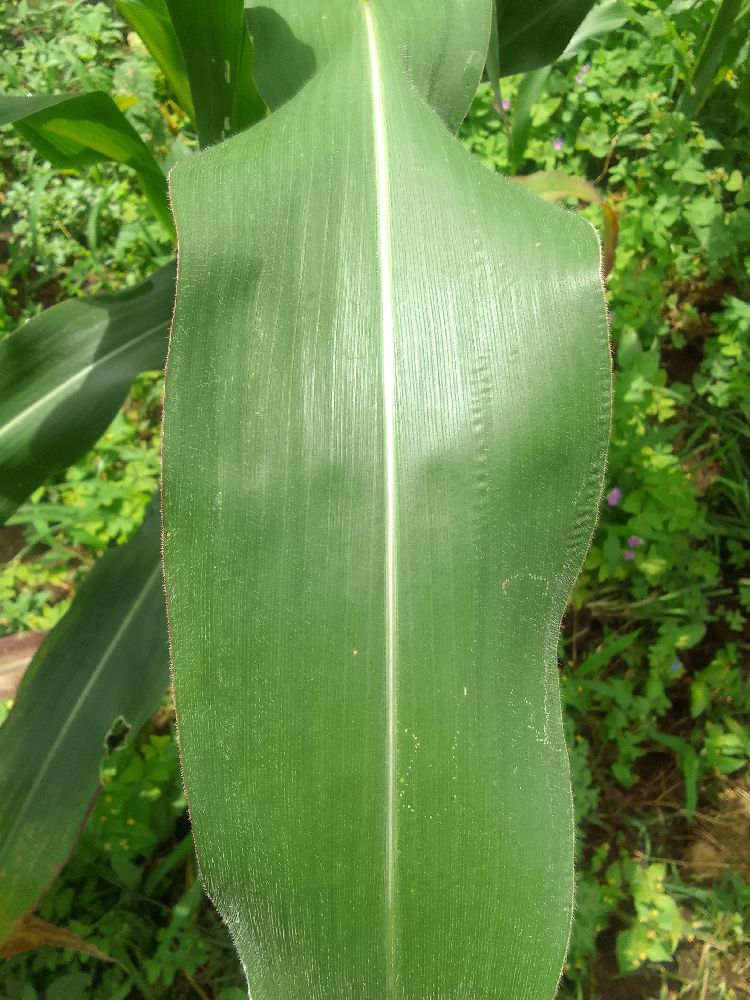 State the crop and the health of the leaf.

maize, healthy
